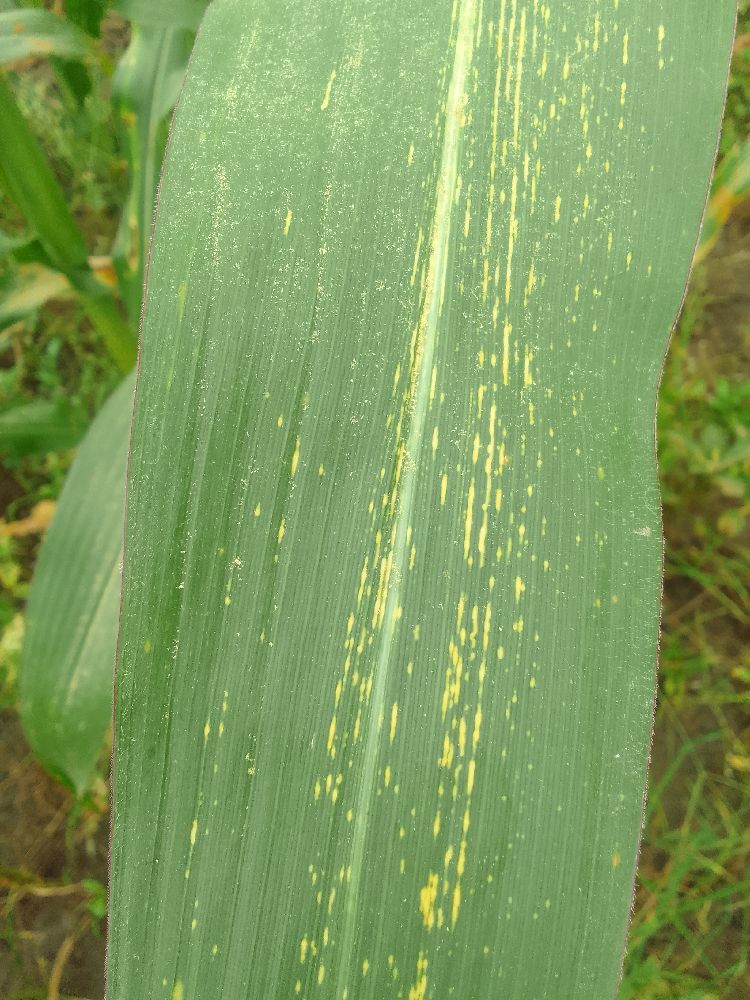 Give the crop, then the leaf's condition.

maize, maize streak virus
